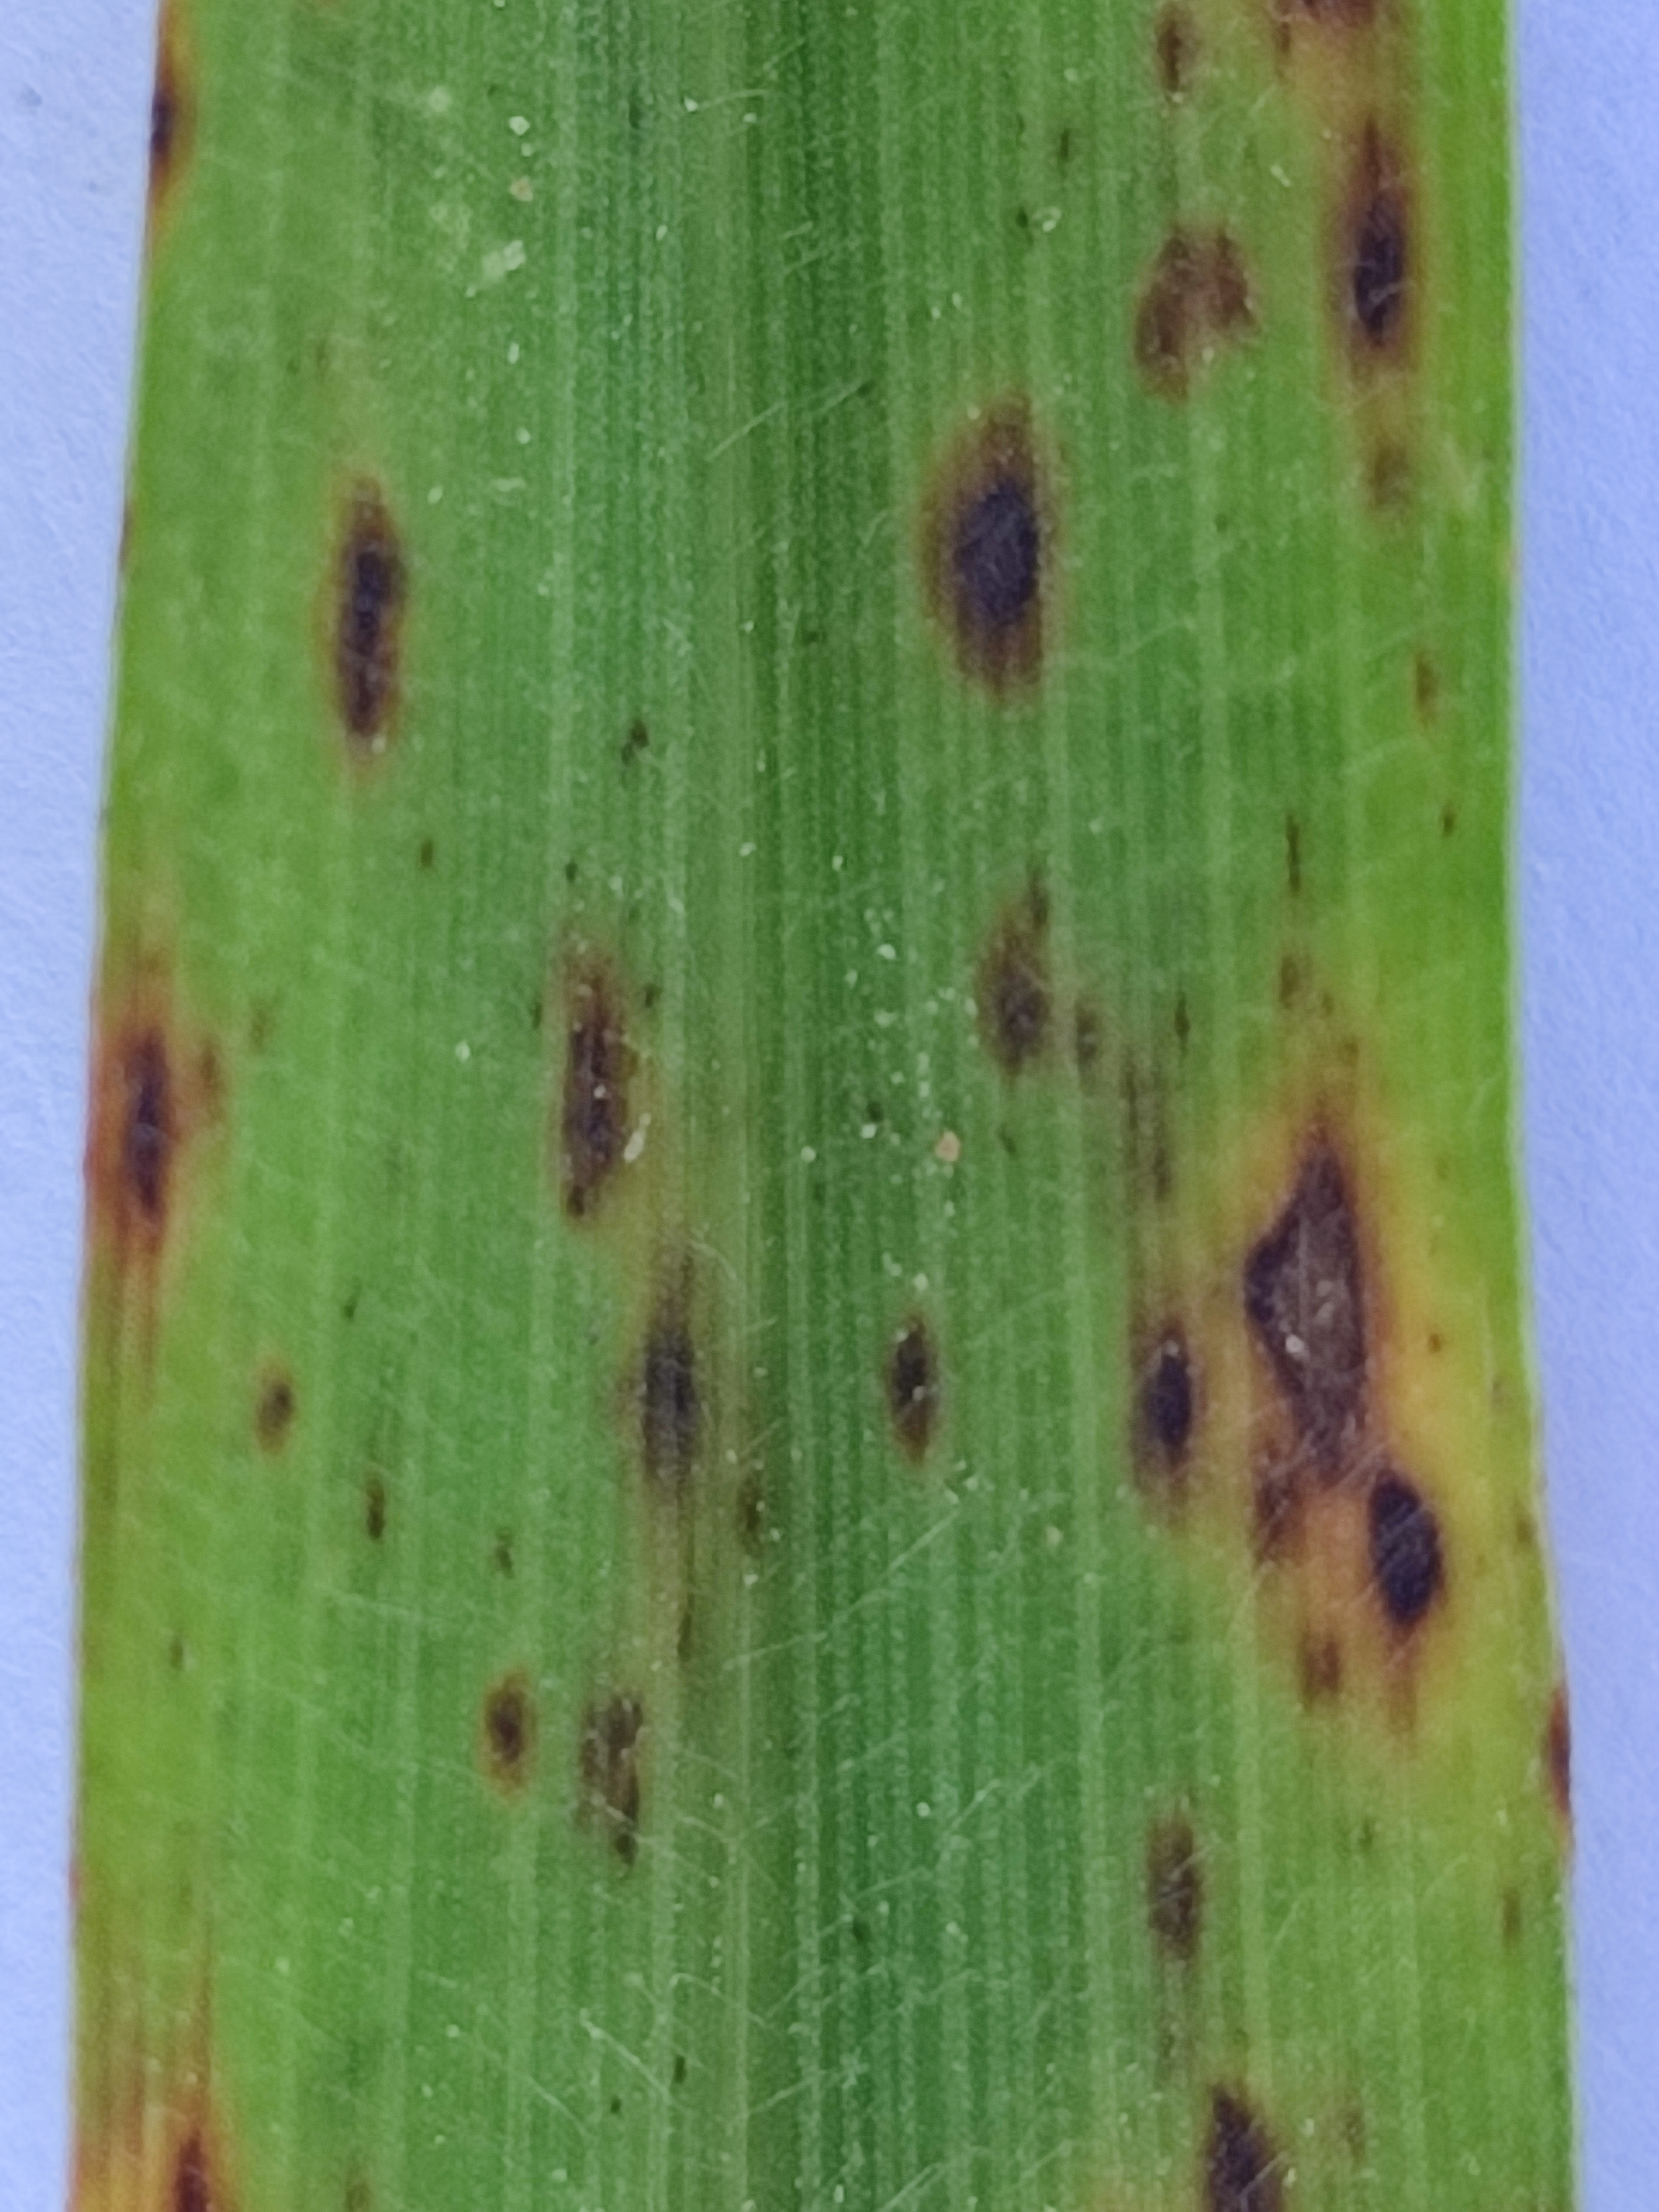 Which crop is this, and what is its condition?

pearl millet, pyricularia sp.
